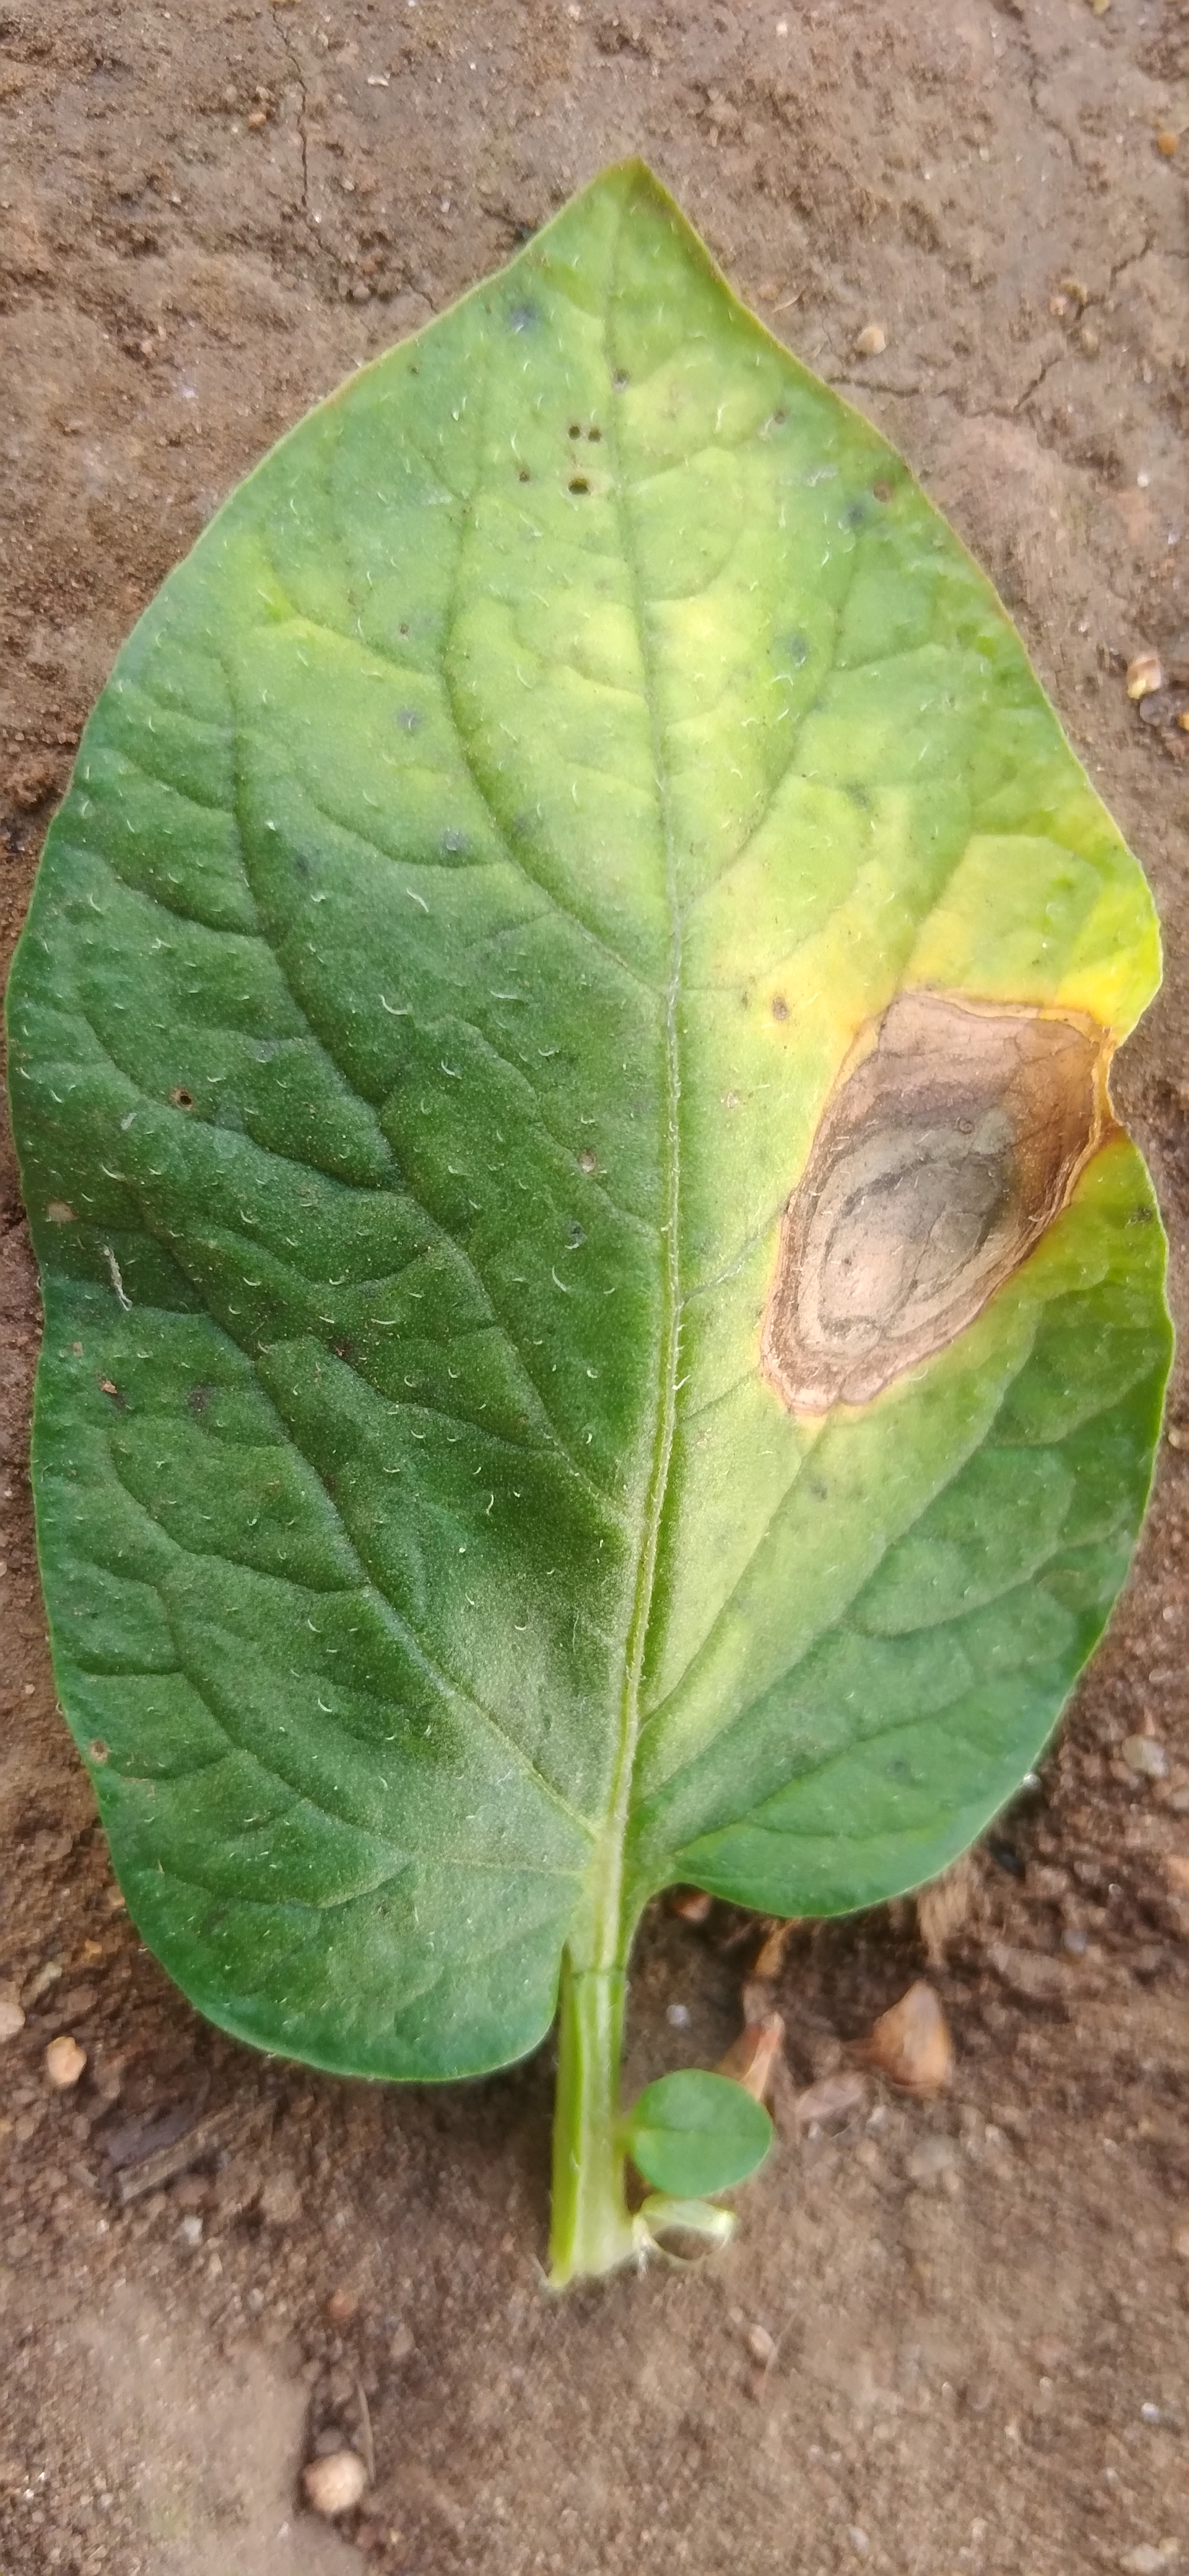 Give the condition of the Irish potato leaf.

early blight
